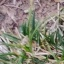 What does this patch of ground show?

grass
